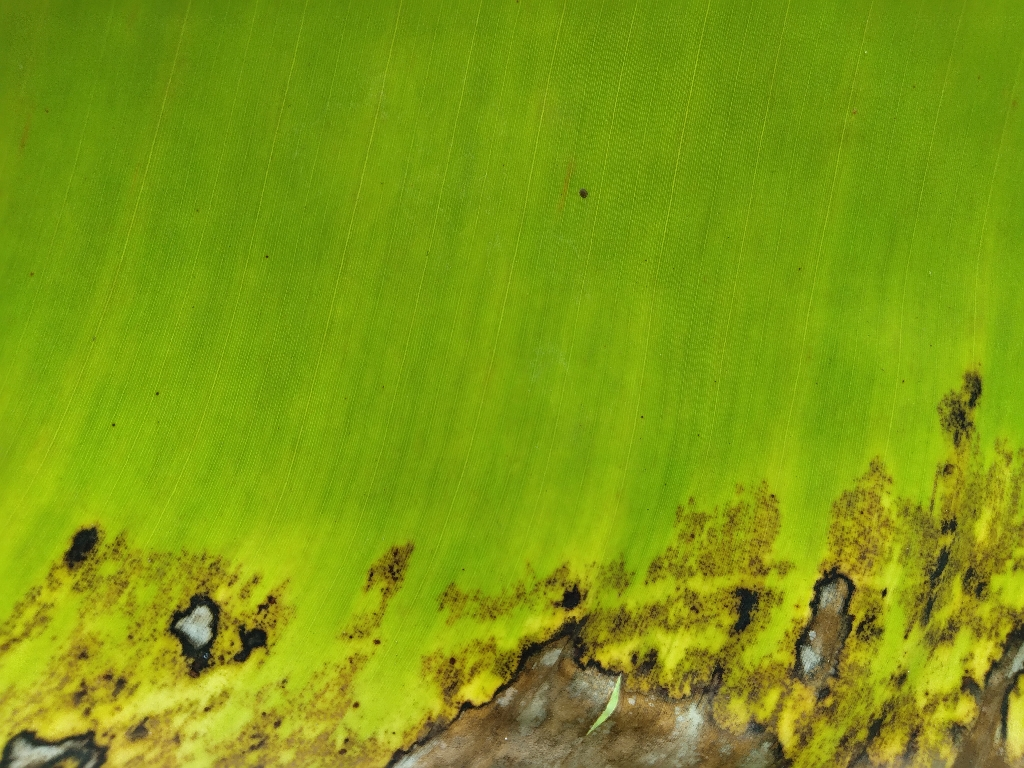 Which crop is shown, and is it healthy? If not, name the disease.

banana, black sigatoka
